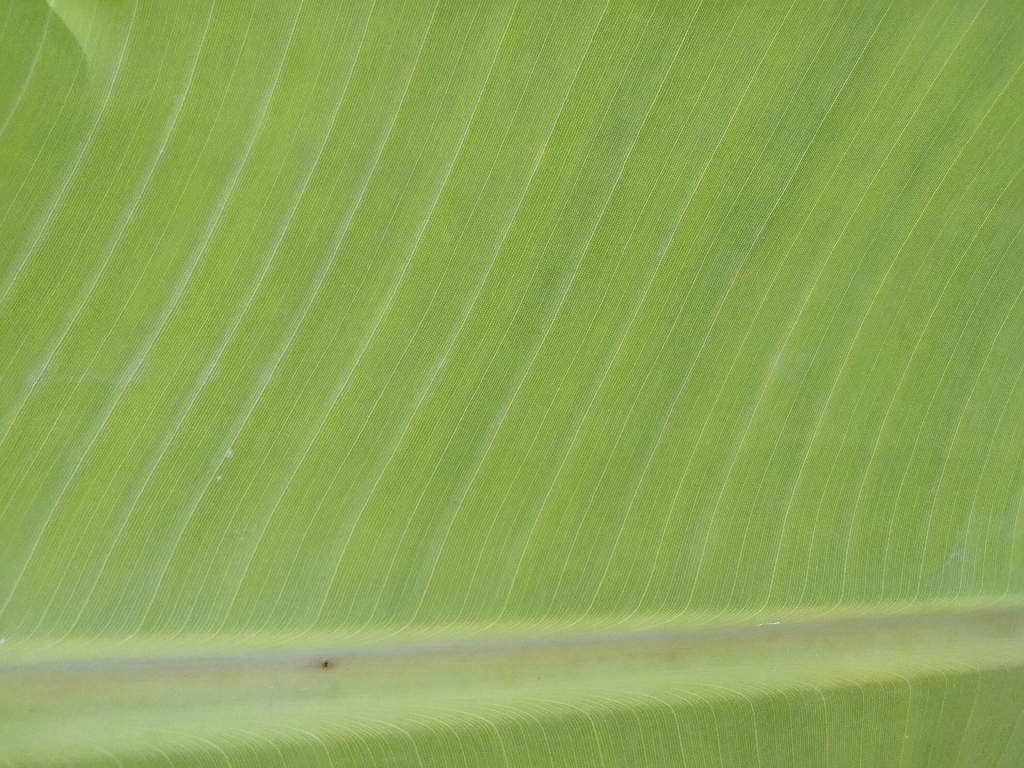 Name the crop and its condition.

banana, healthy
